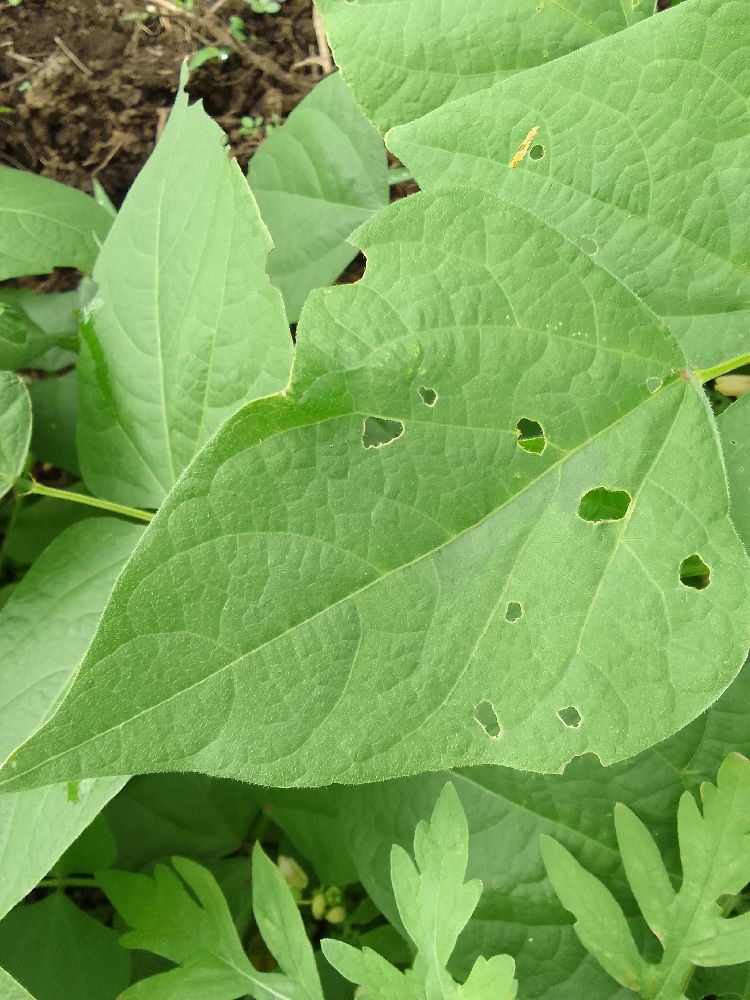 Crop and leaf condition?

common bean, healthy
